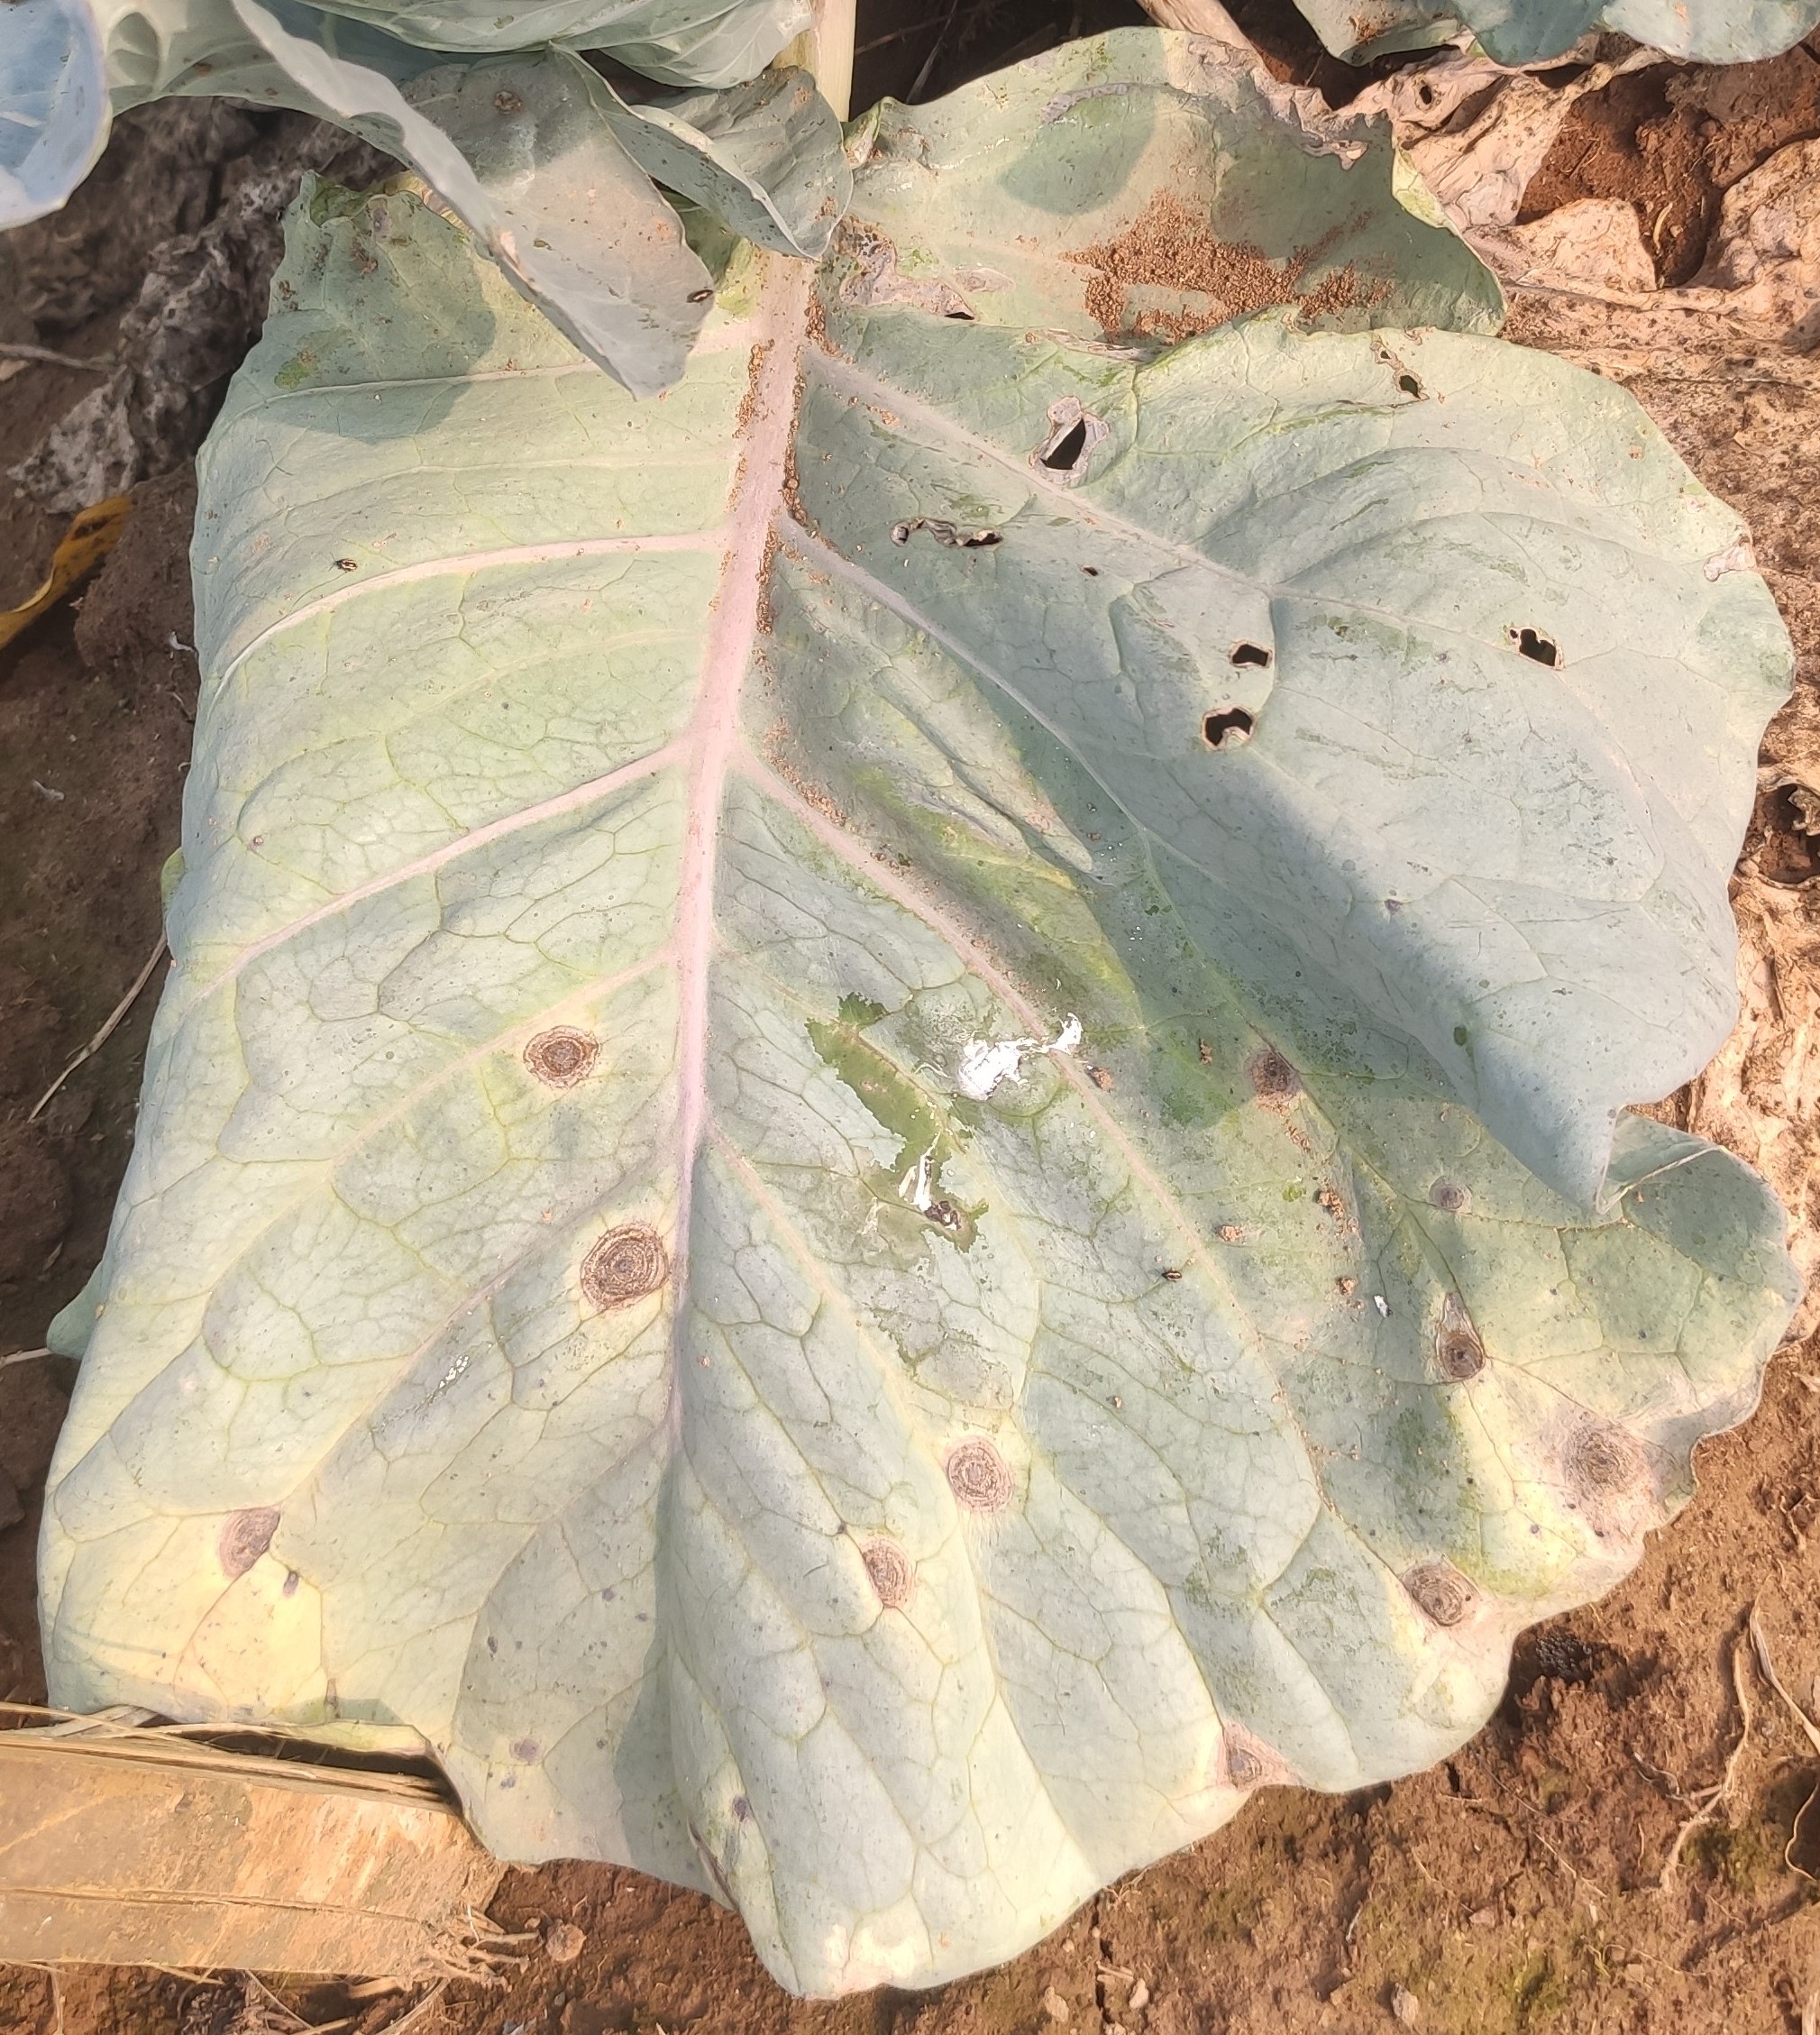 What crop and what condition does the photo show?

cabbage, alternaria
